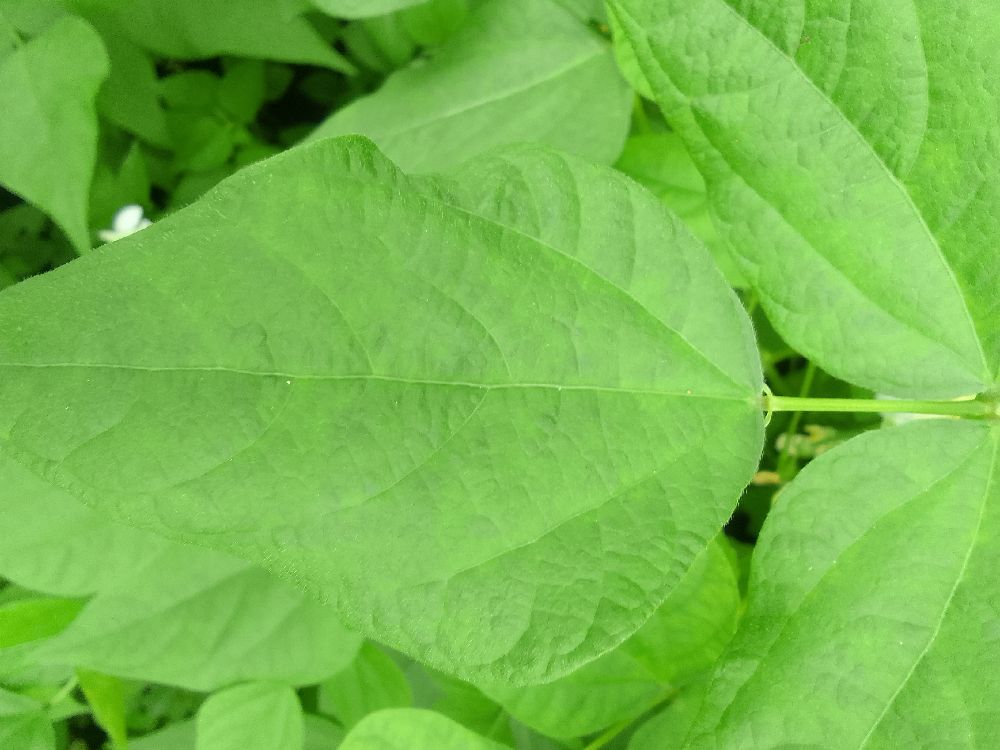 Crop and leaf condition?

common bean, healthy
